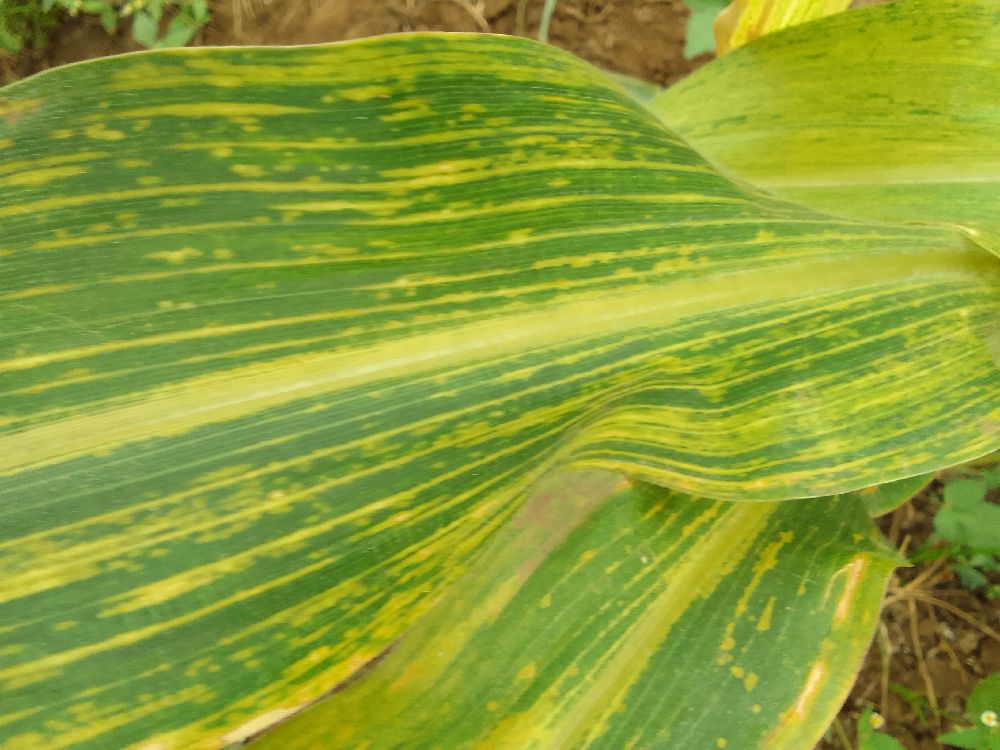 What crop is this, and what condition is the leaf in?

maize, maize lethal necrosis
